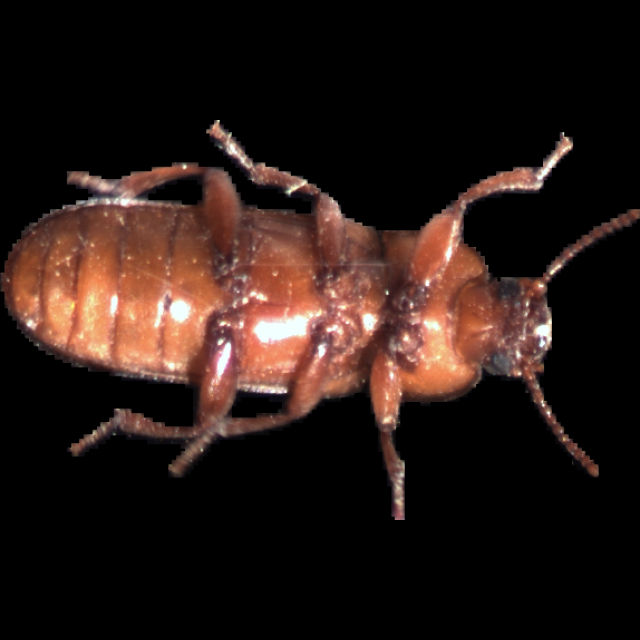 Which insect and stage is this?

mealworm beetle
